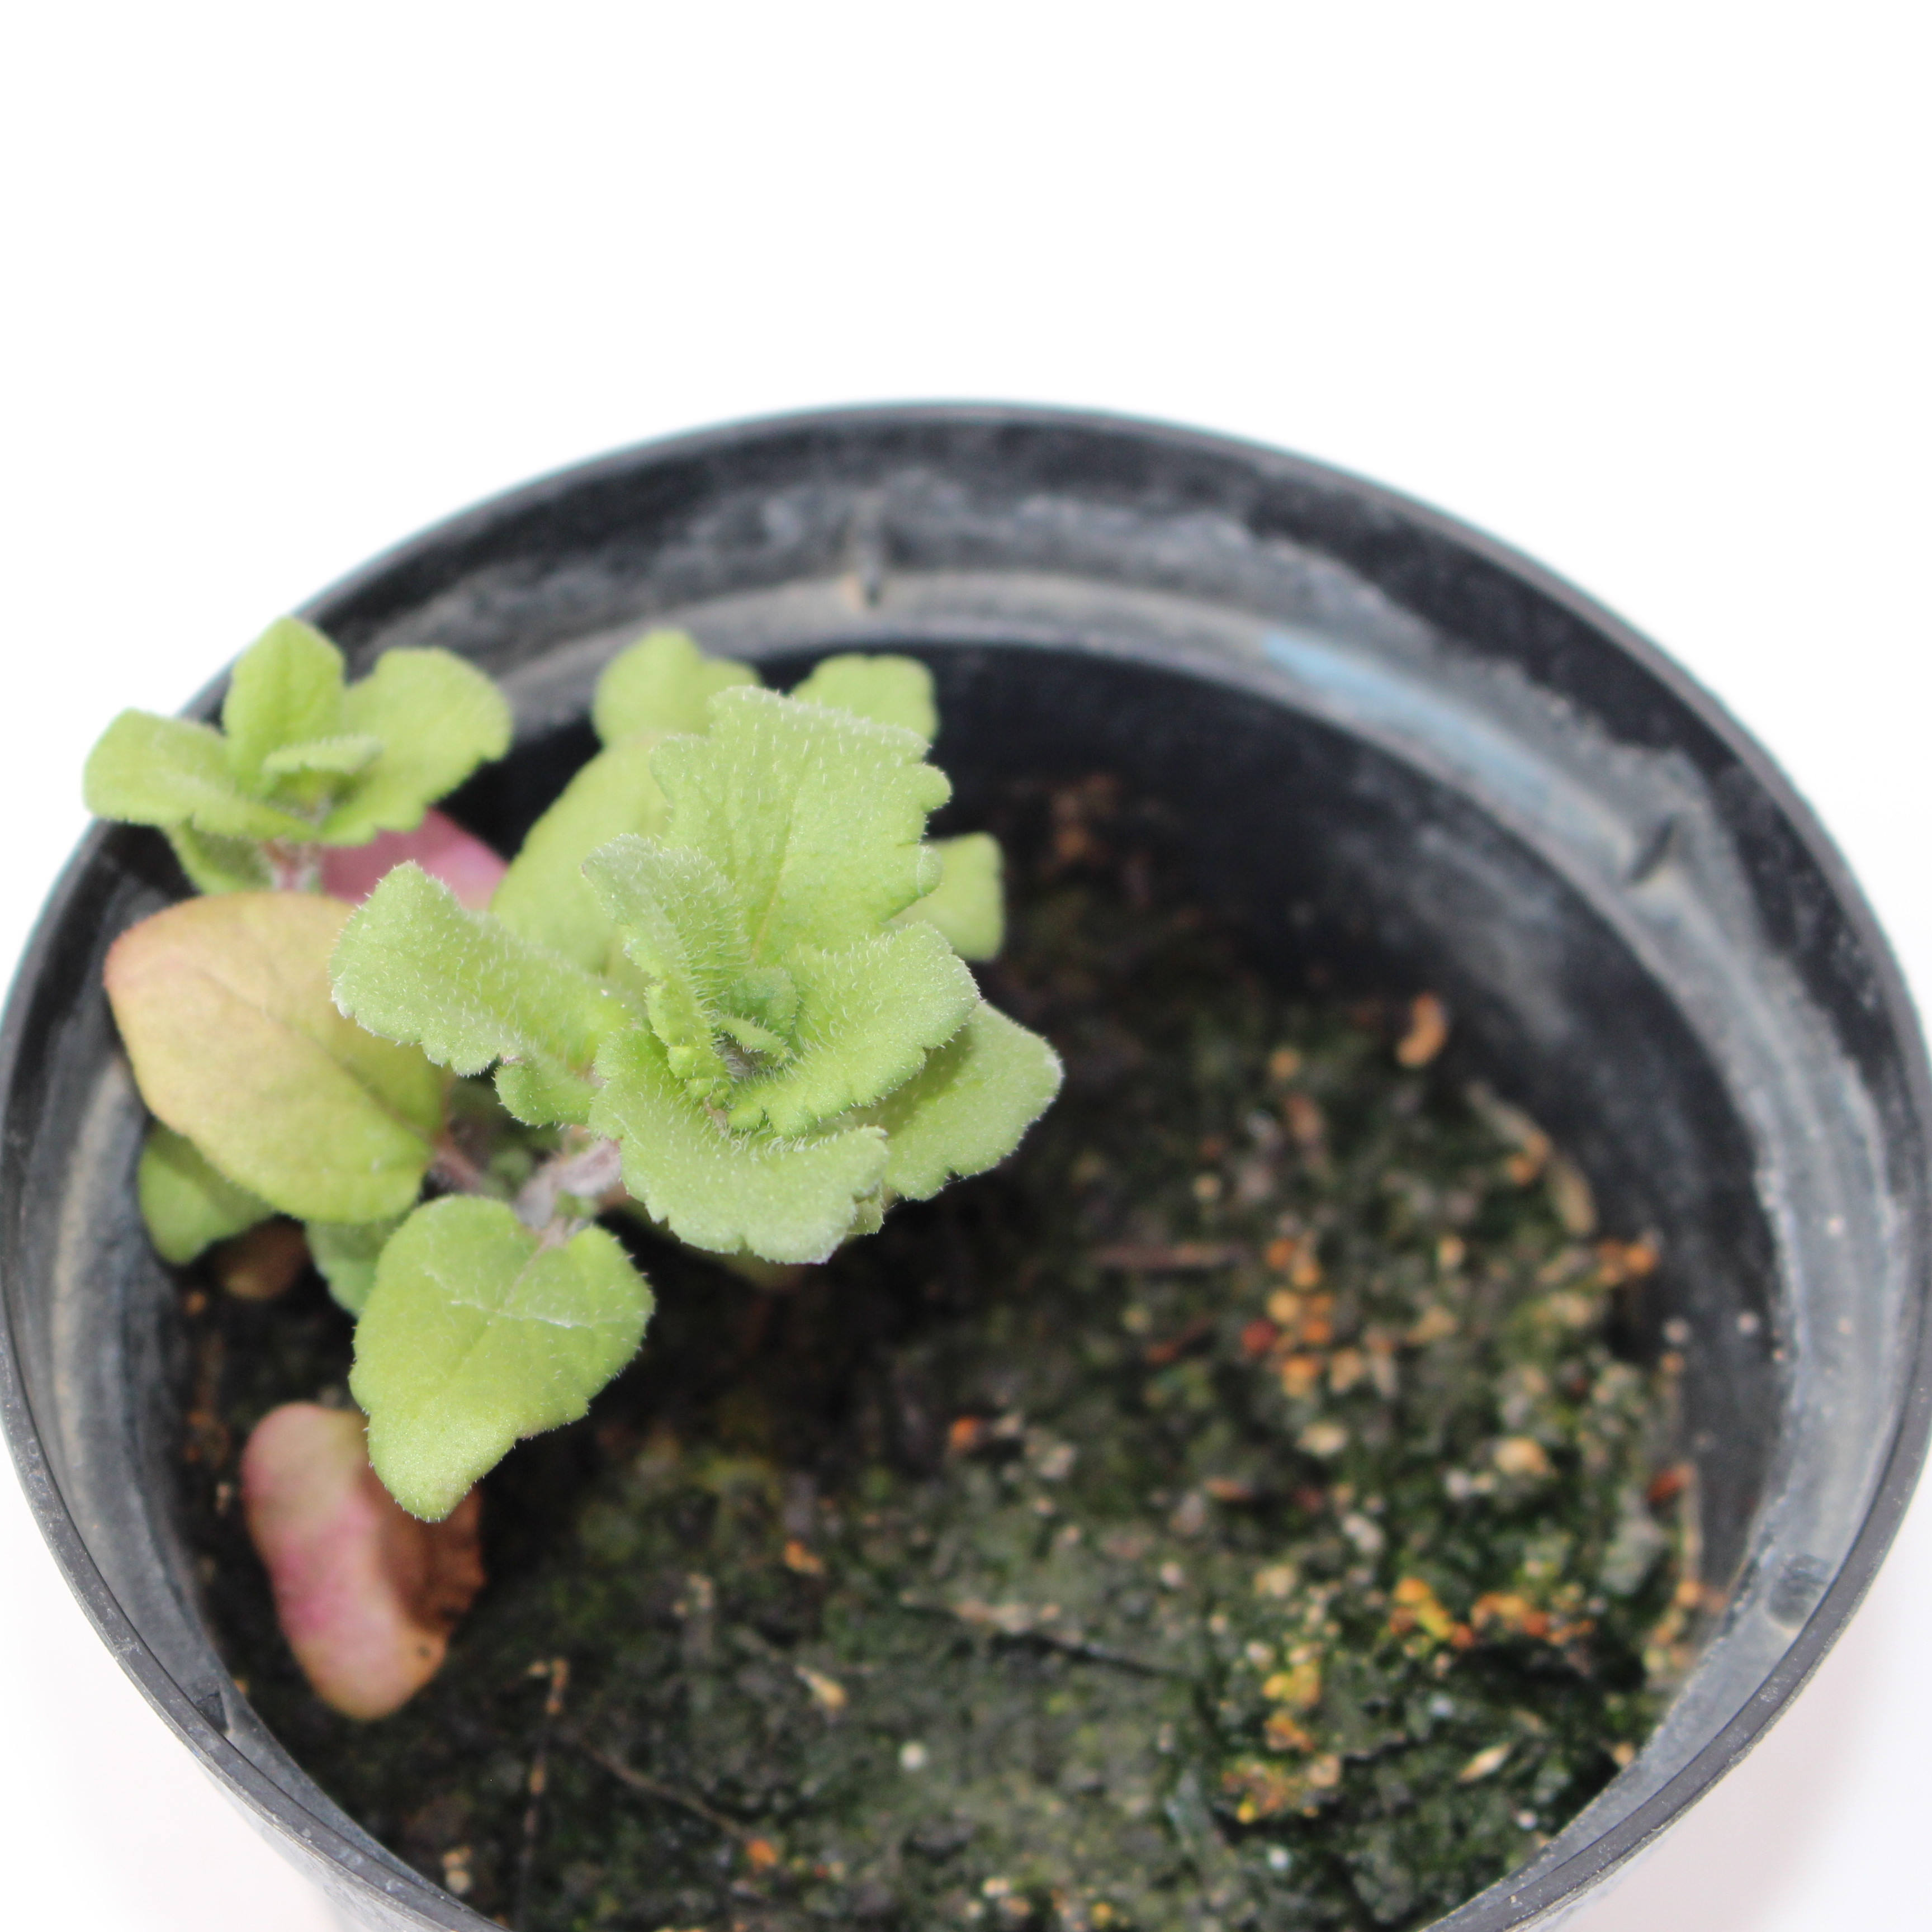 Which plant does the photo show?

Veronica persica
